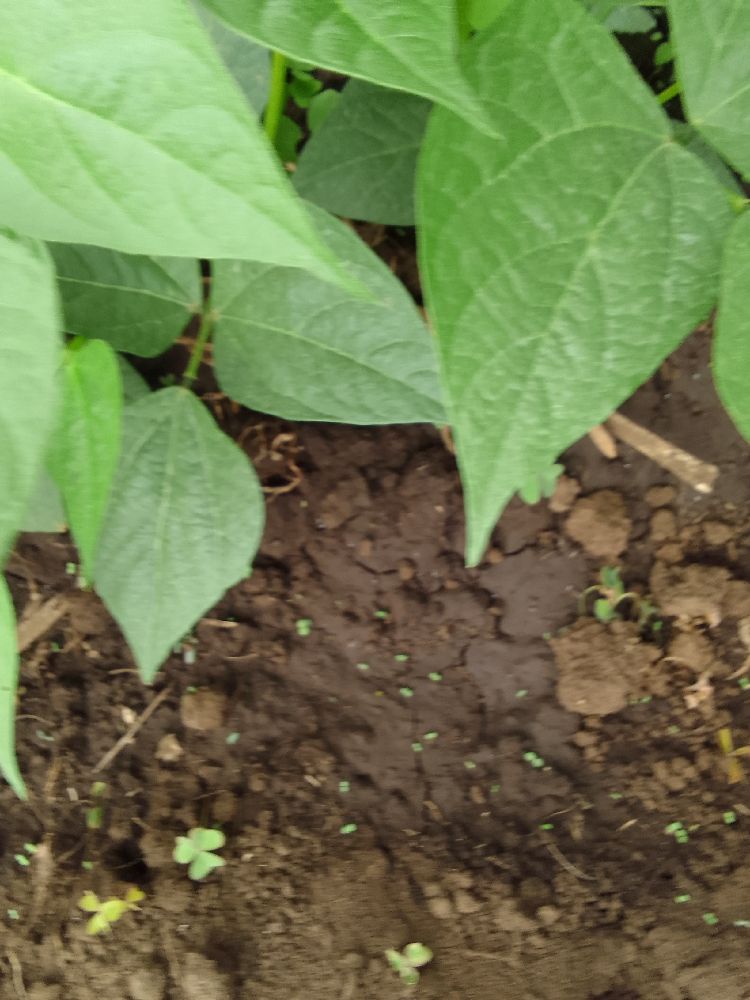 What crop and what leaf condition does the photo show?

common bean, healthy
